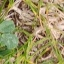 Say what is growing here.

unstructured weed
